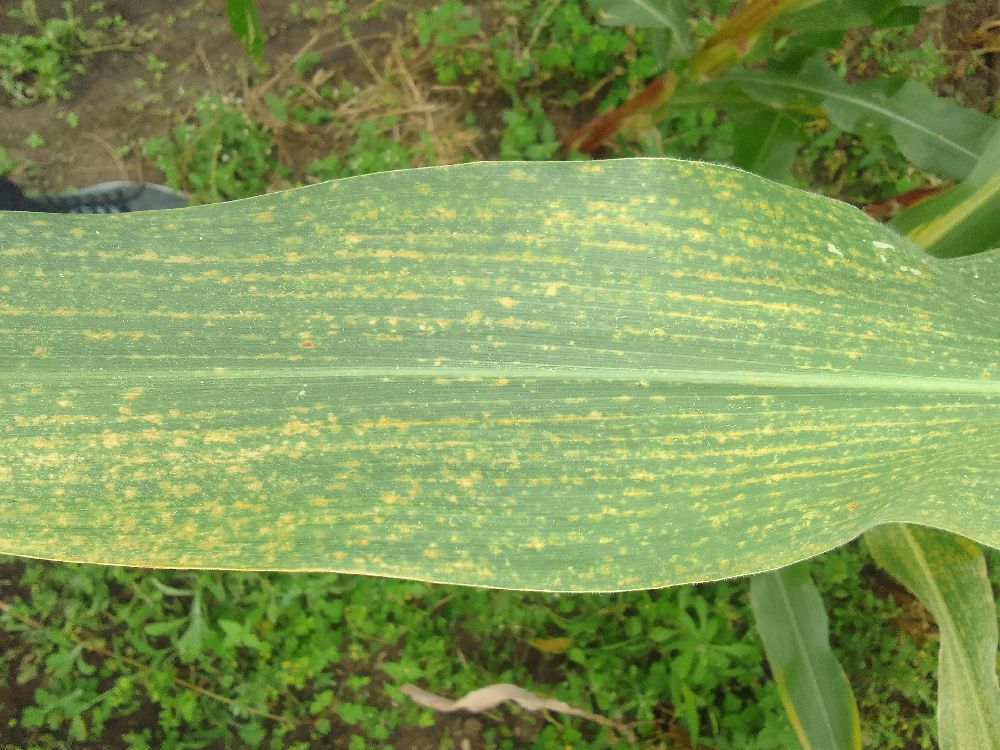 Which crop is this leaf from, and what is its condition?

maize, maize streak virus
